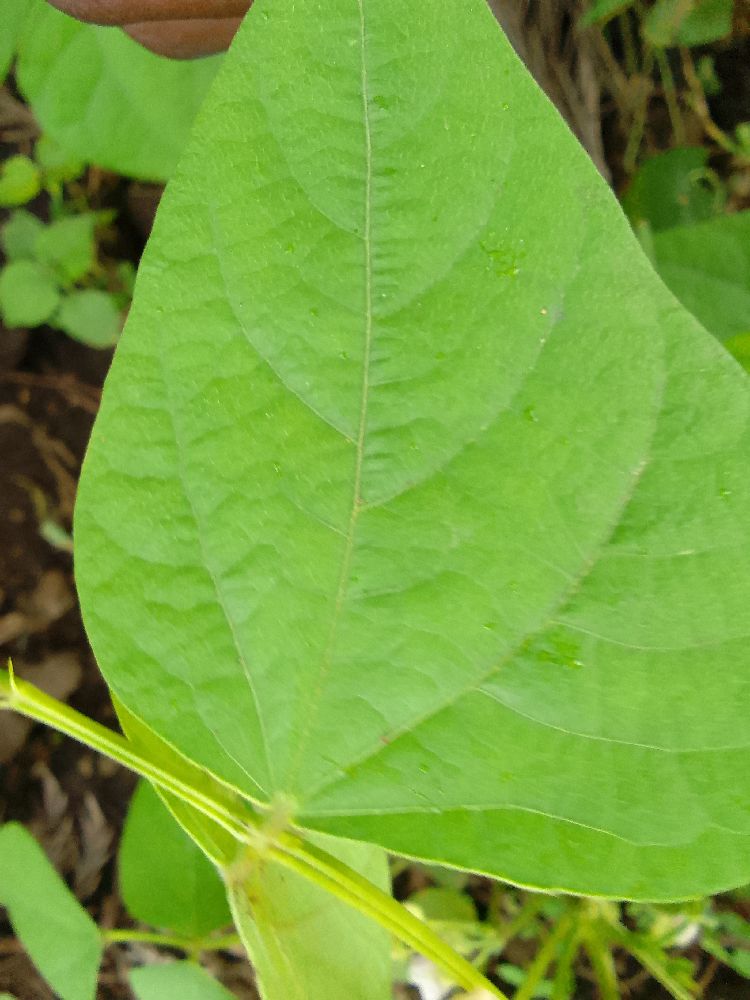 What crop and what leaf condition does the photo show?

common bean, healthy
